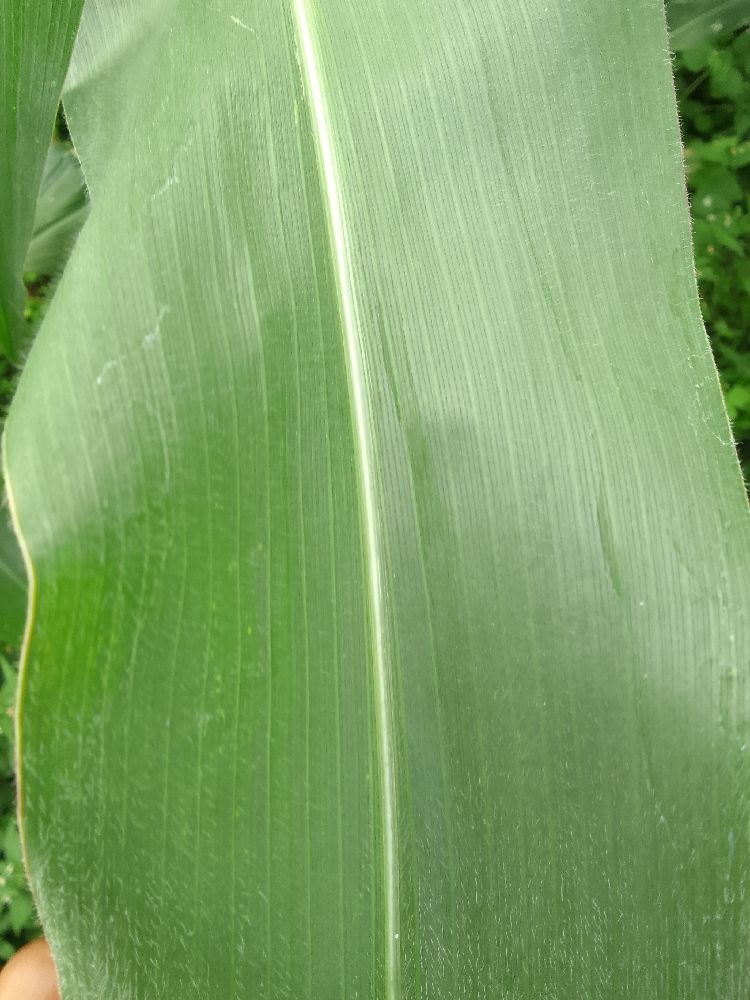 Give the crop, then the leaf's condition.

maize, healthy
